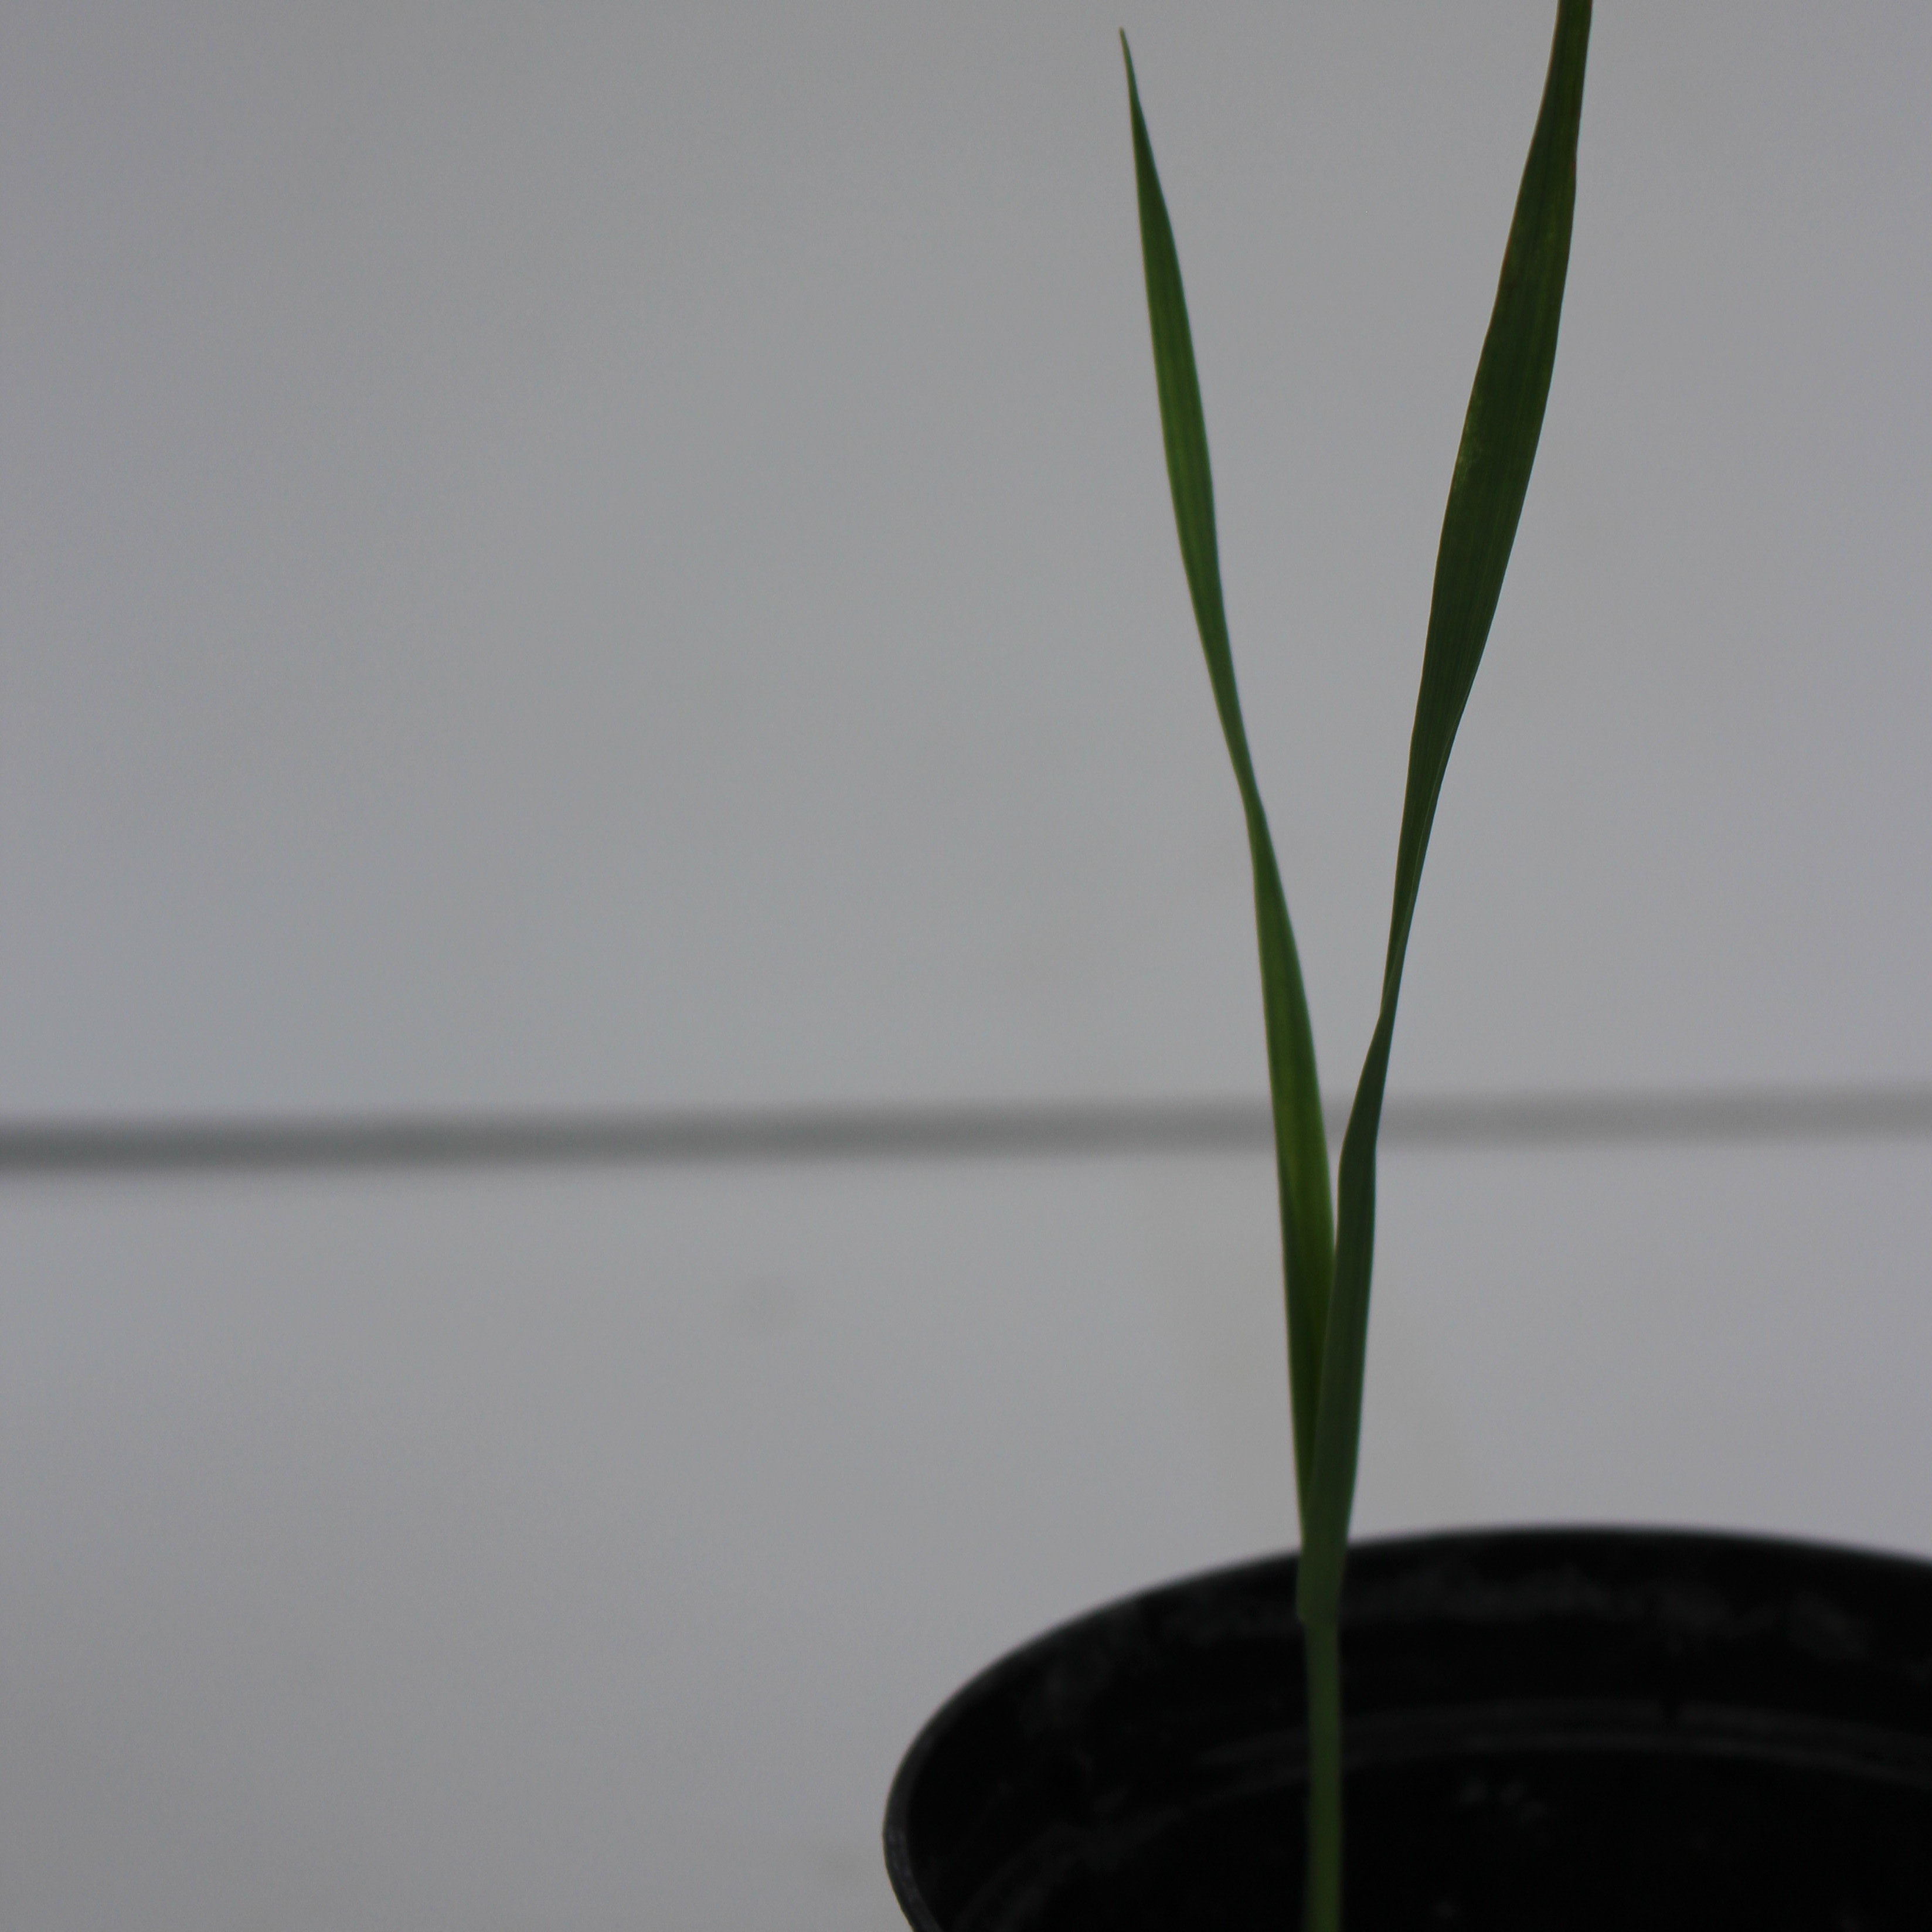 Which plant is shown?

Avena sterilis
